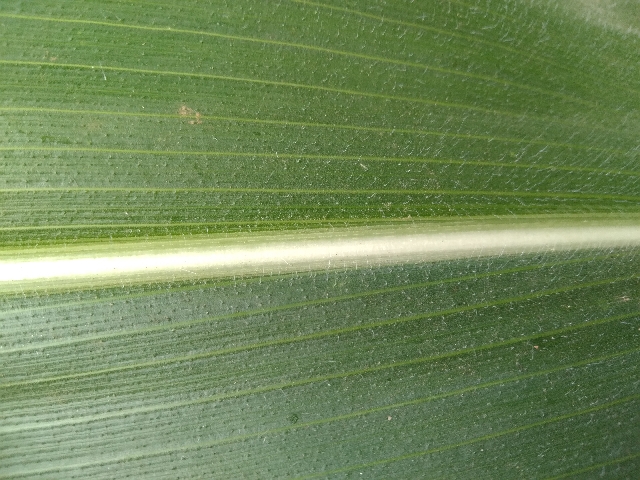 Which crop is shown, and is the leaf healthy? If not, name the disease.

maize, healthy
